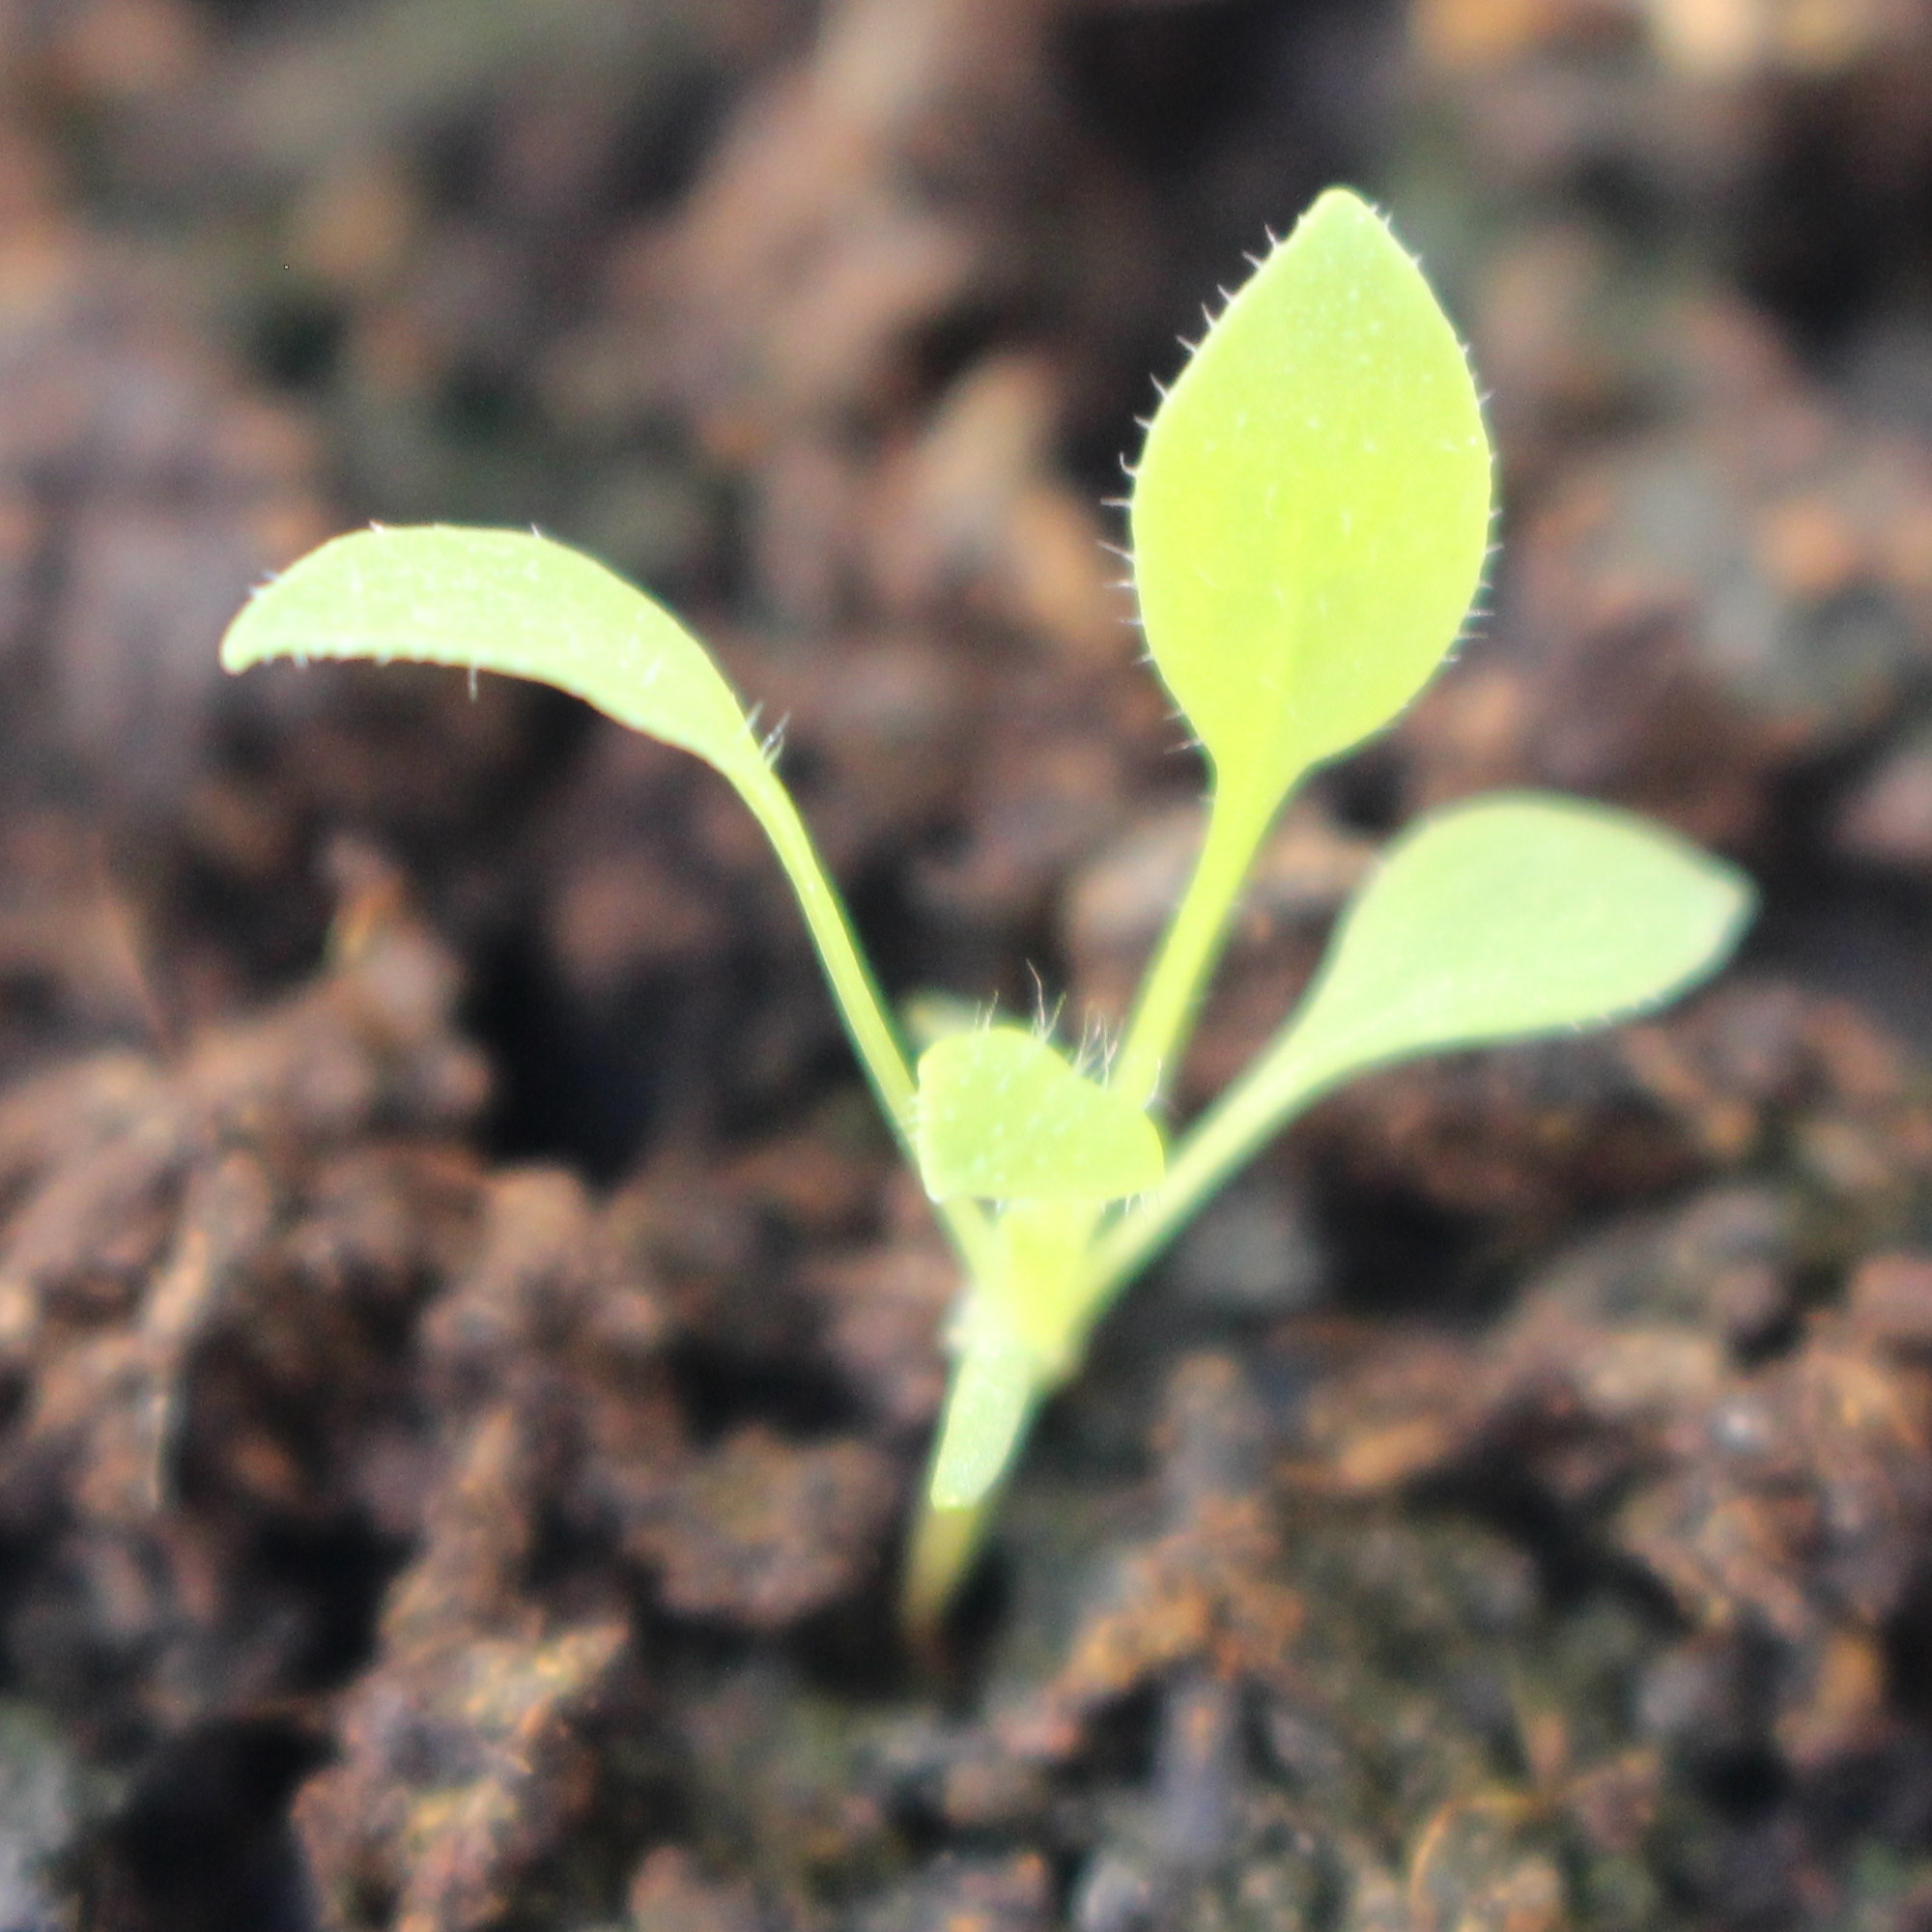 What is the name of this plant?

Papaver rhoeas
